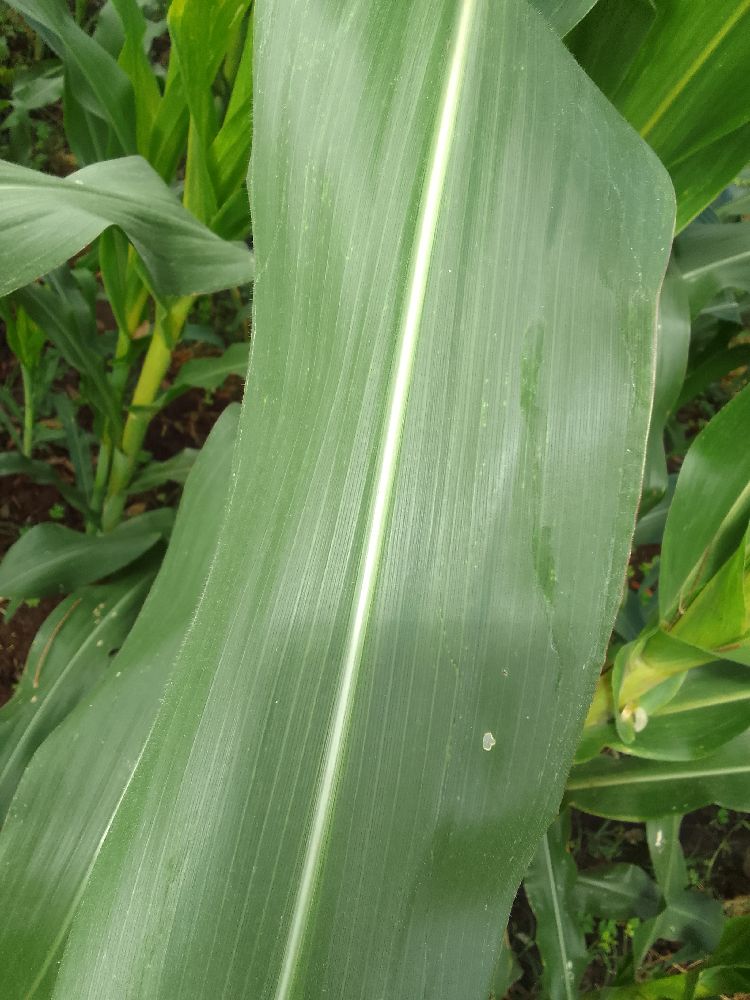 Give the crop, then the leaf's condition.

maize, healthy
